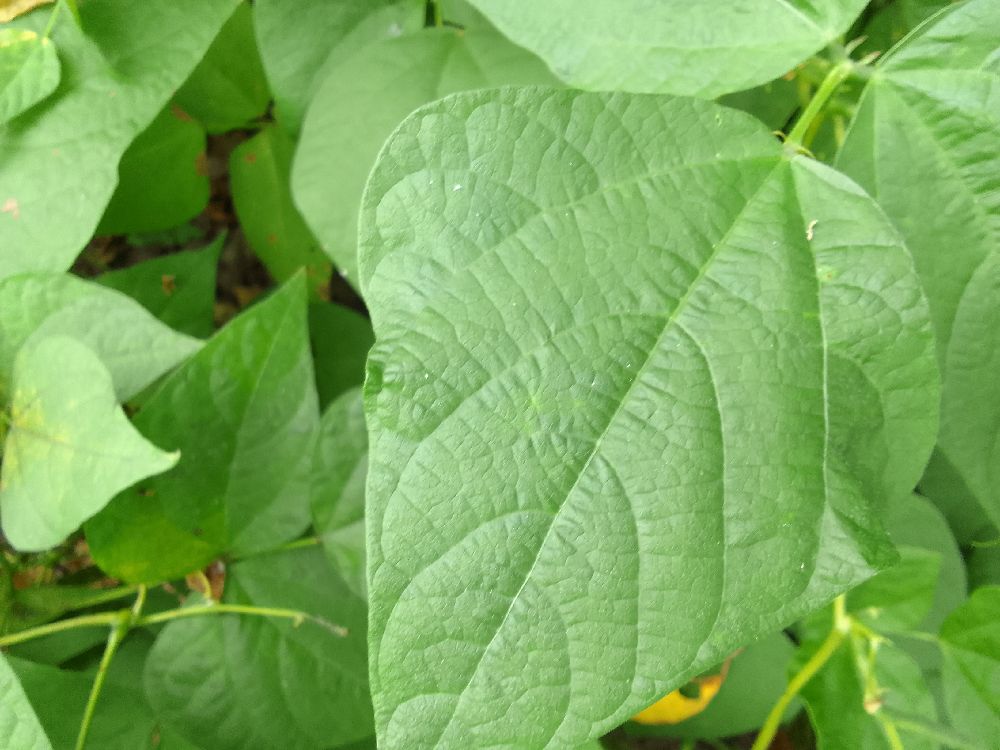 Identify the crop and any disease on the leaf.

common bean, healthy
